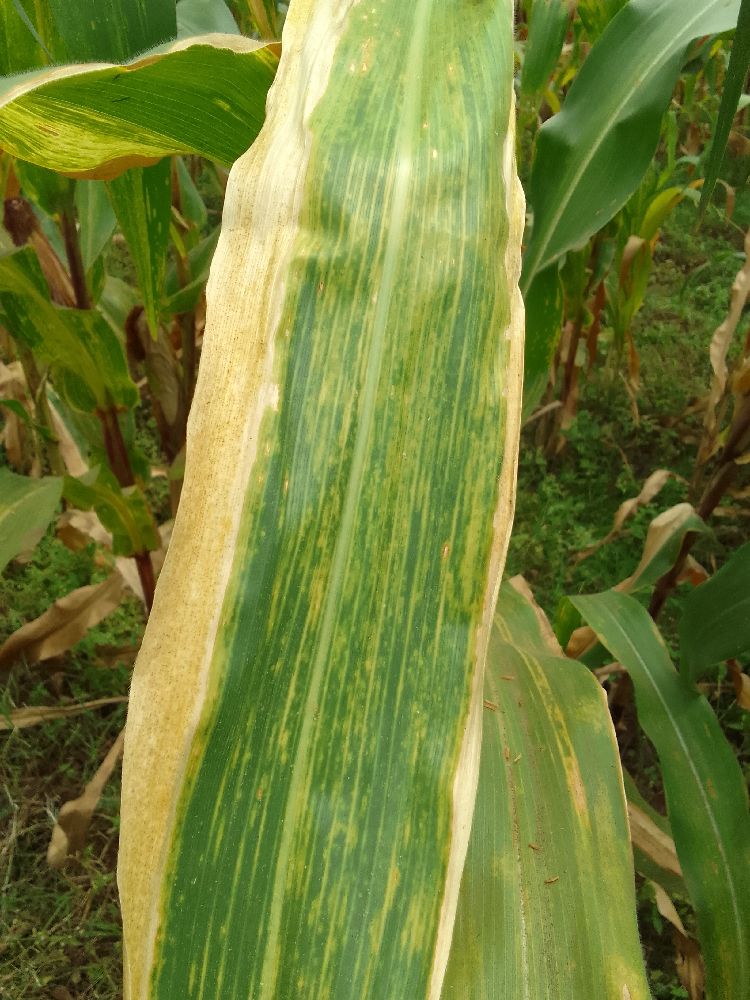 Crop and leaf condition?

maize, maize lethal necrosis
